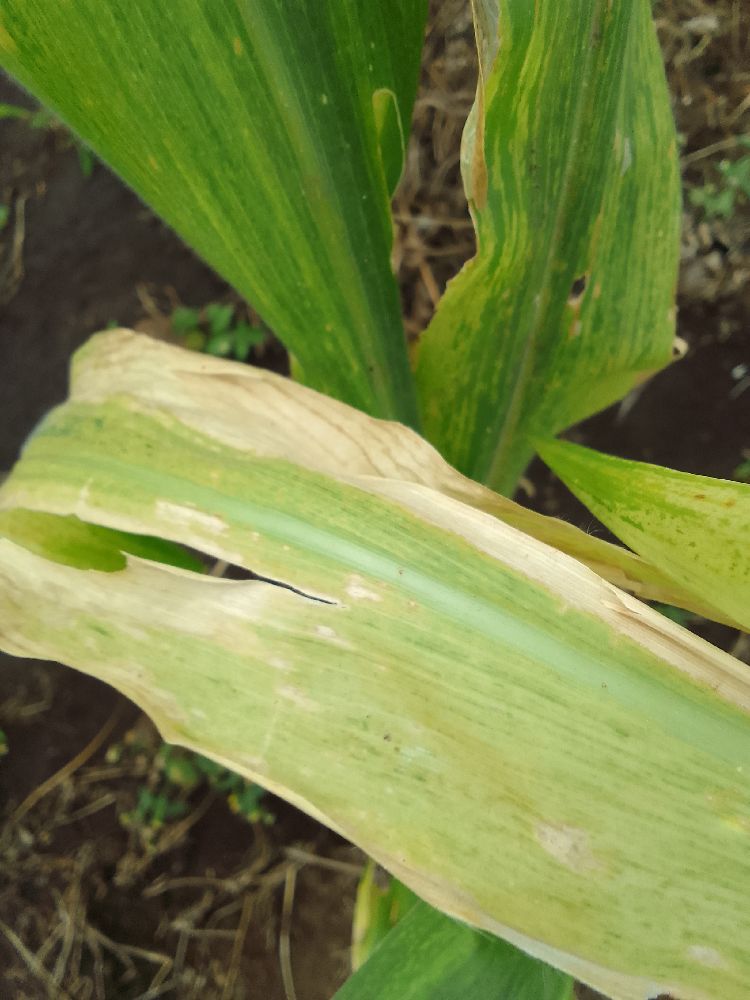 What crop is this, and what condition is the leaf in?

maize, maize lethal necrosis
